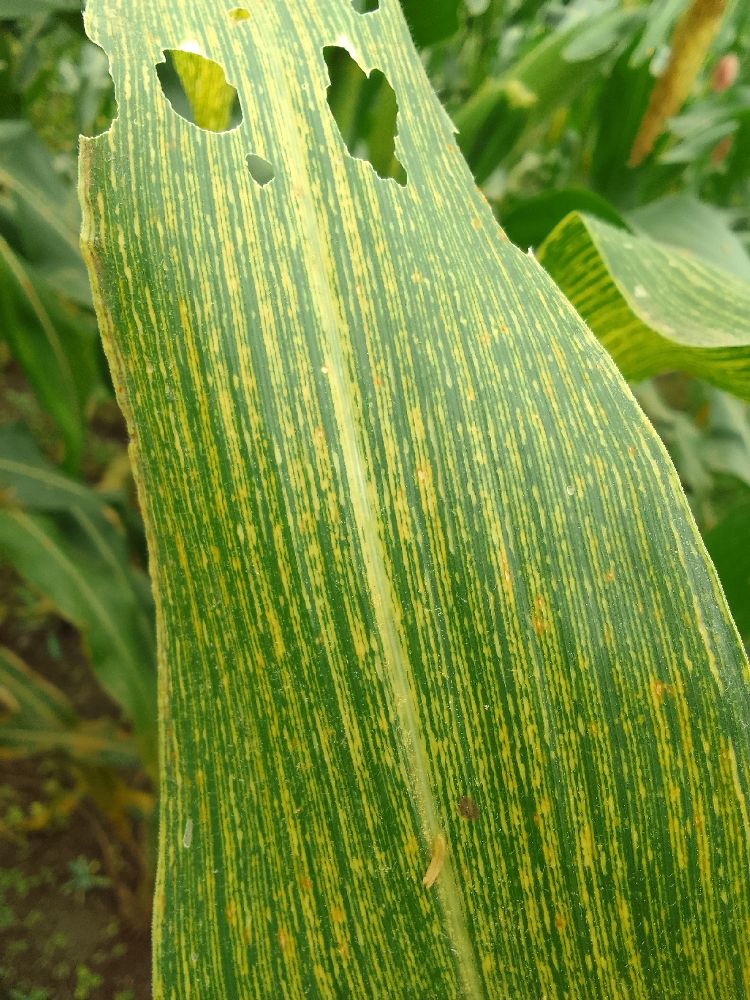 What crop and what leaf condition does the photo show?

maize, maize streak virus
